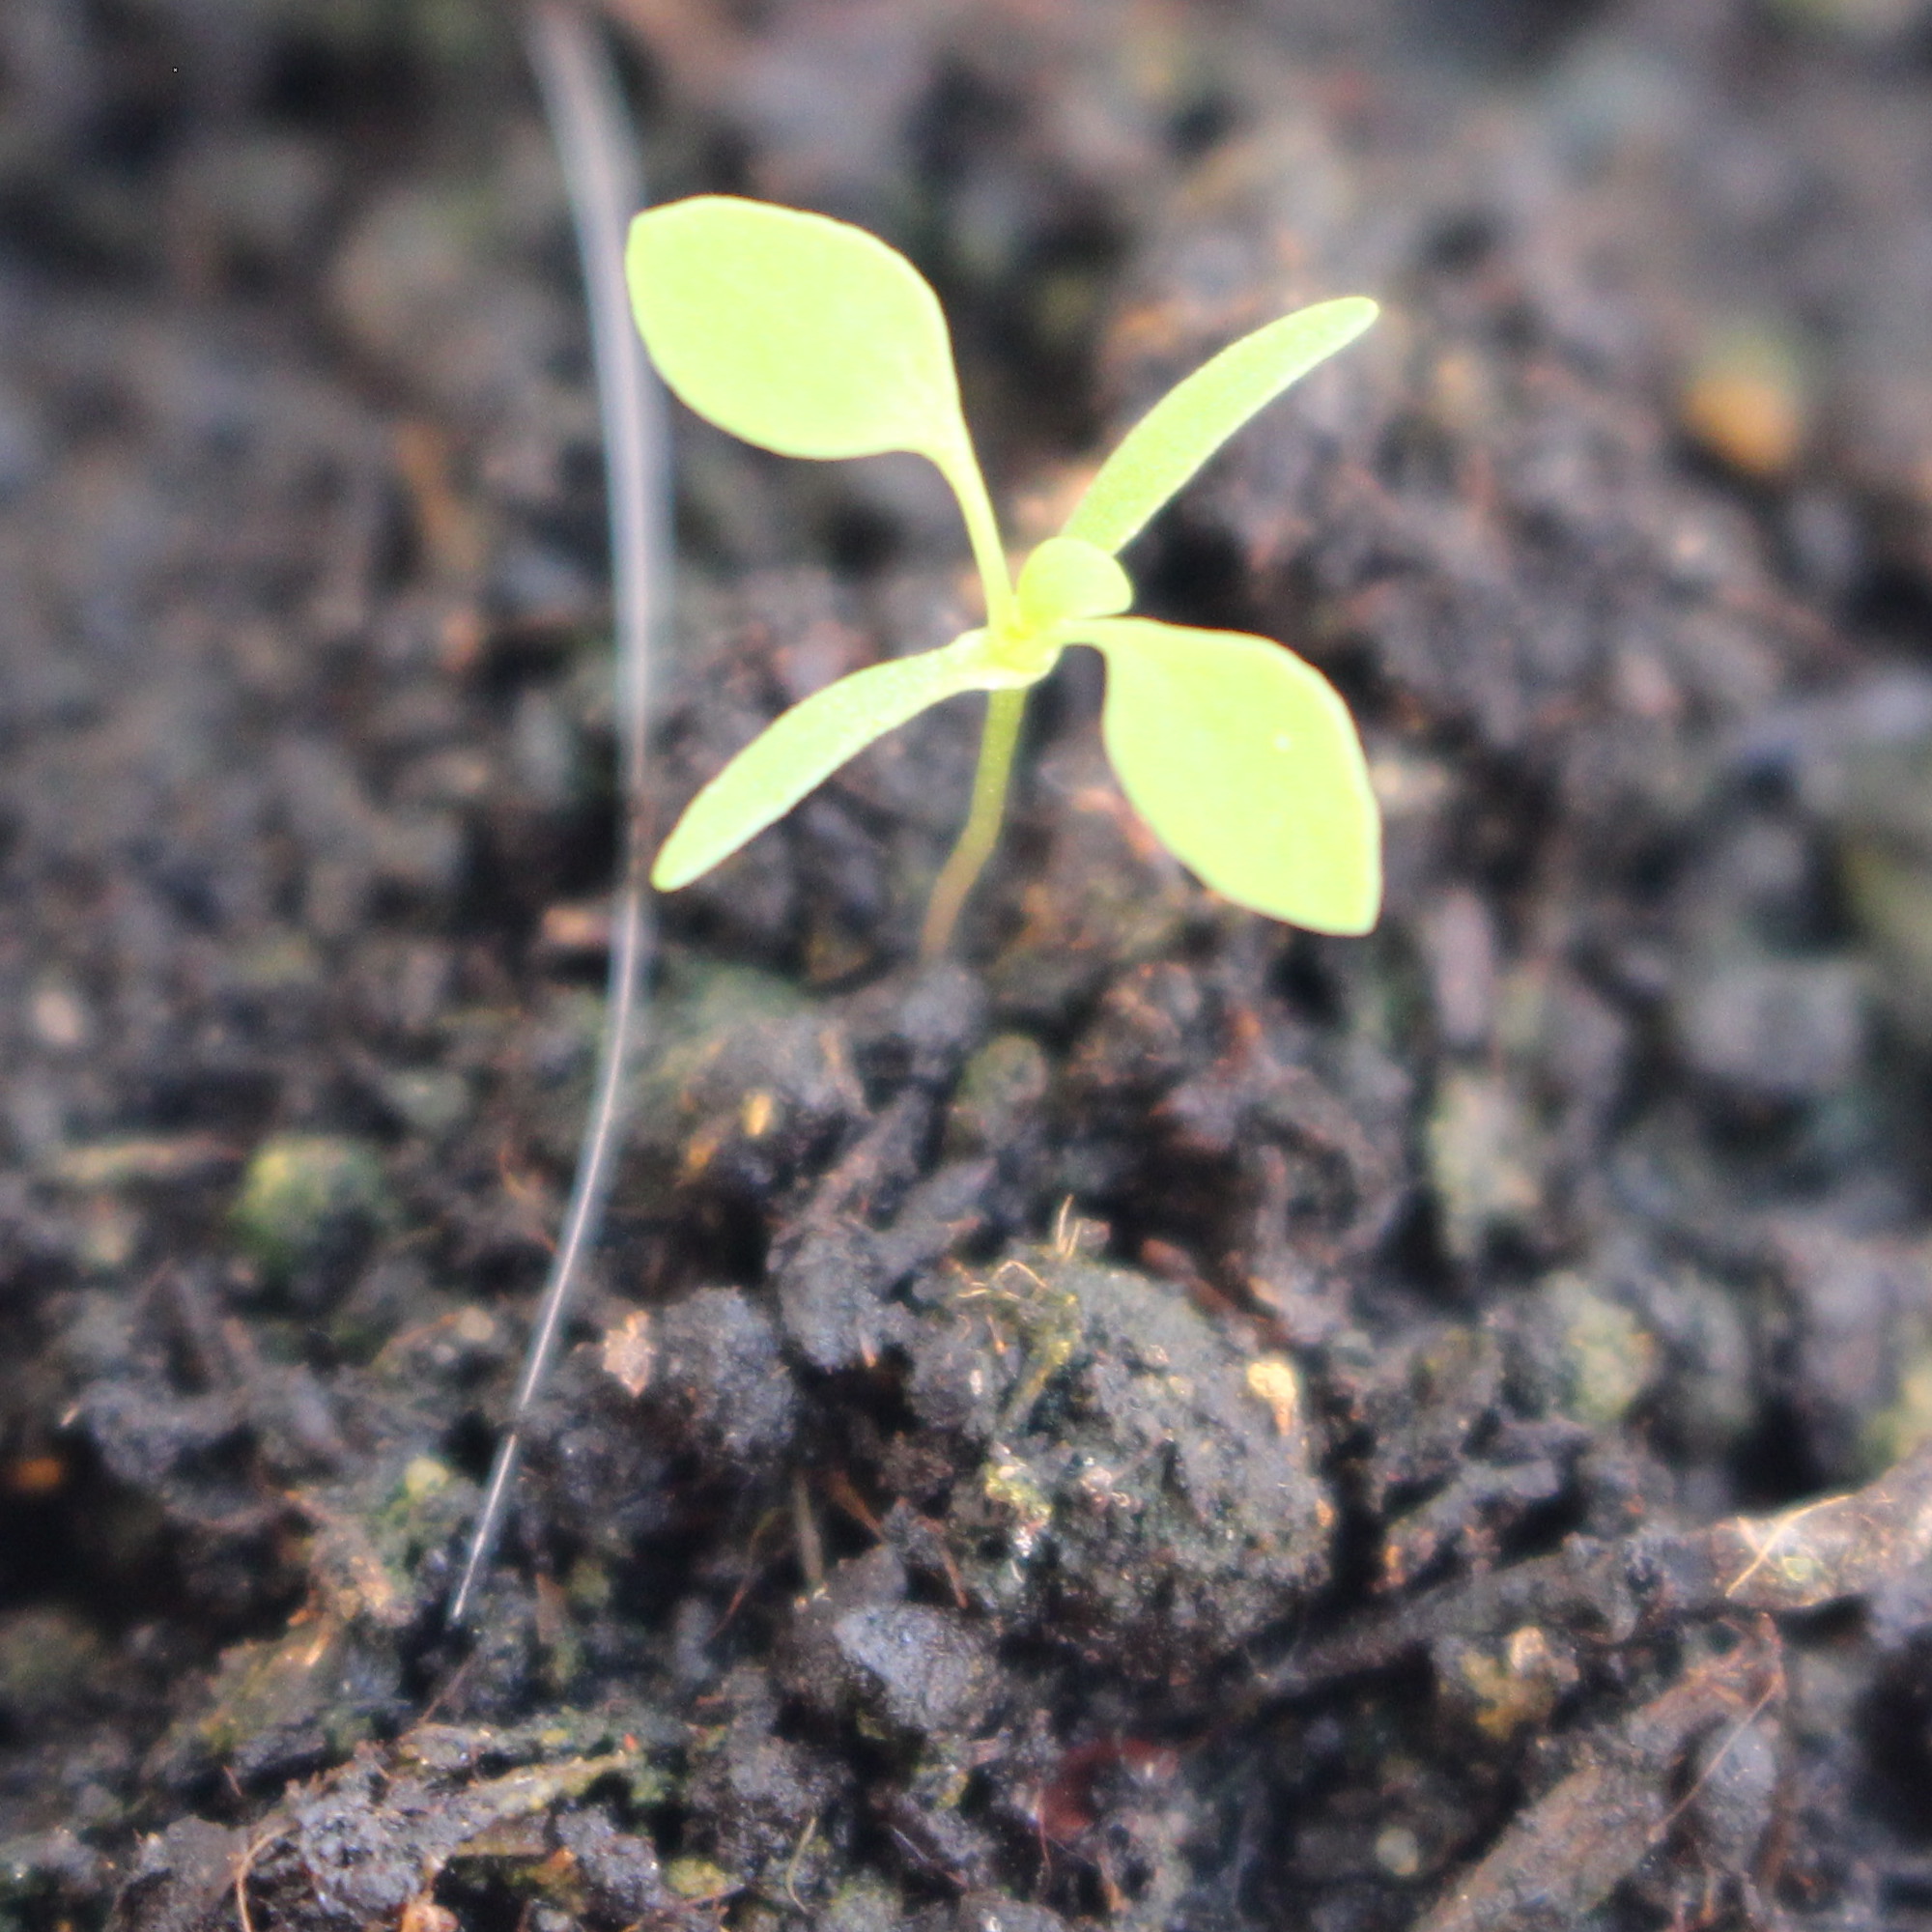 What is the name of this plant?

Papaver rhoeas
